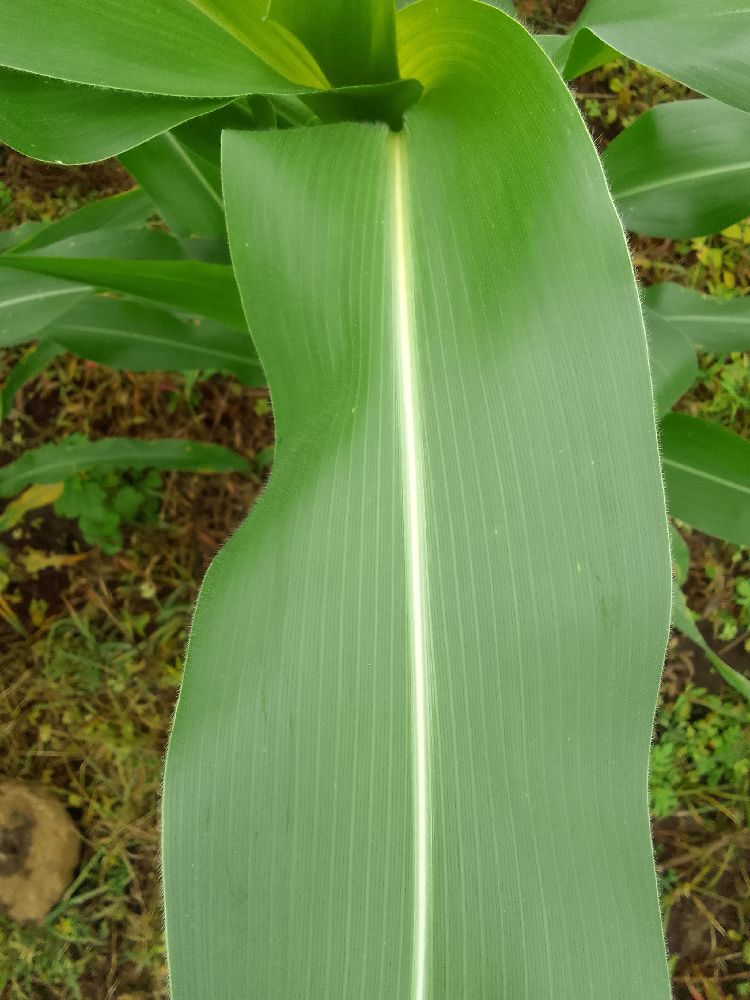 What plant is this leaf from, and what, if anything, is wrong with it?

maize, healthy
